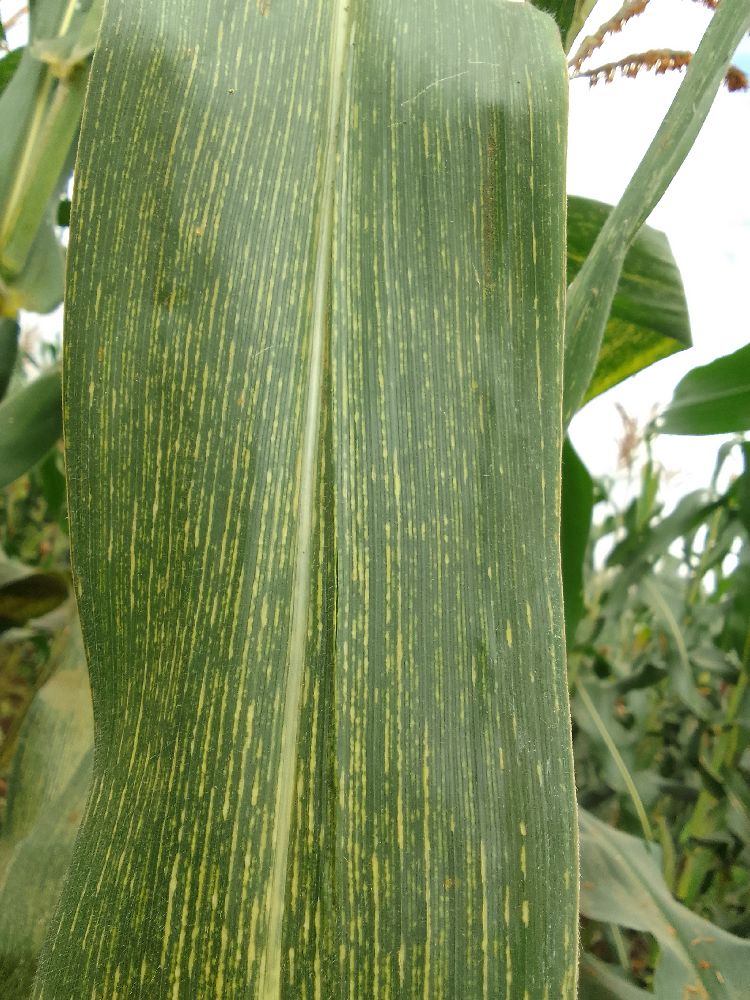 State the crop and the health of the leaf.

maize, maize streak virus
